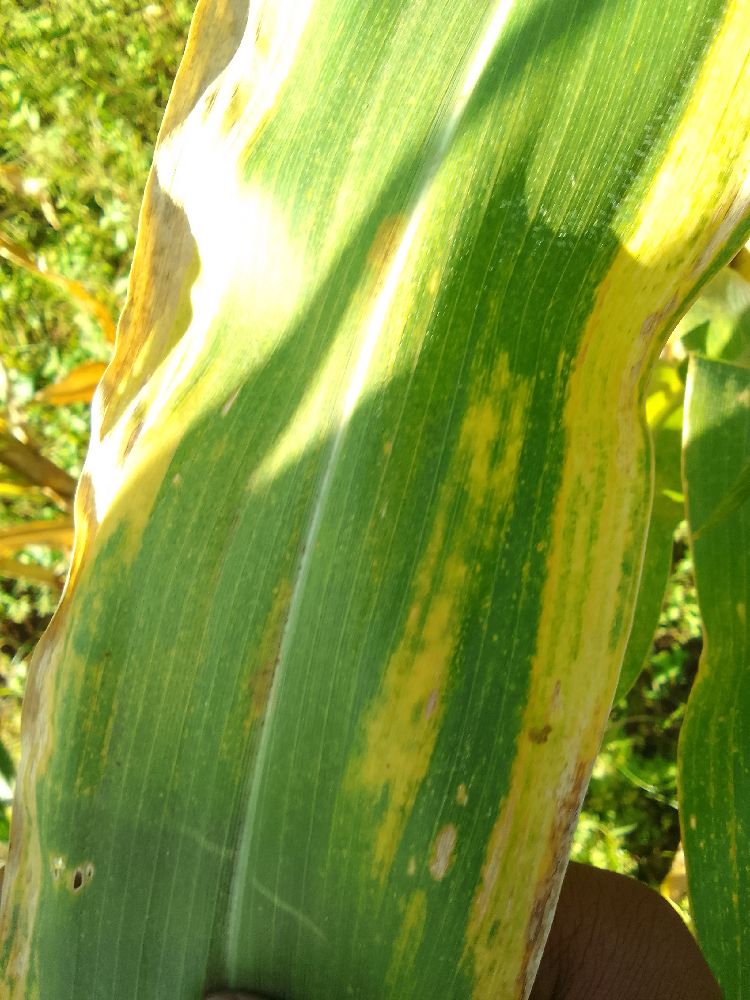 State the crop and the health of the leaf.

maize, maize lethal necrosis
